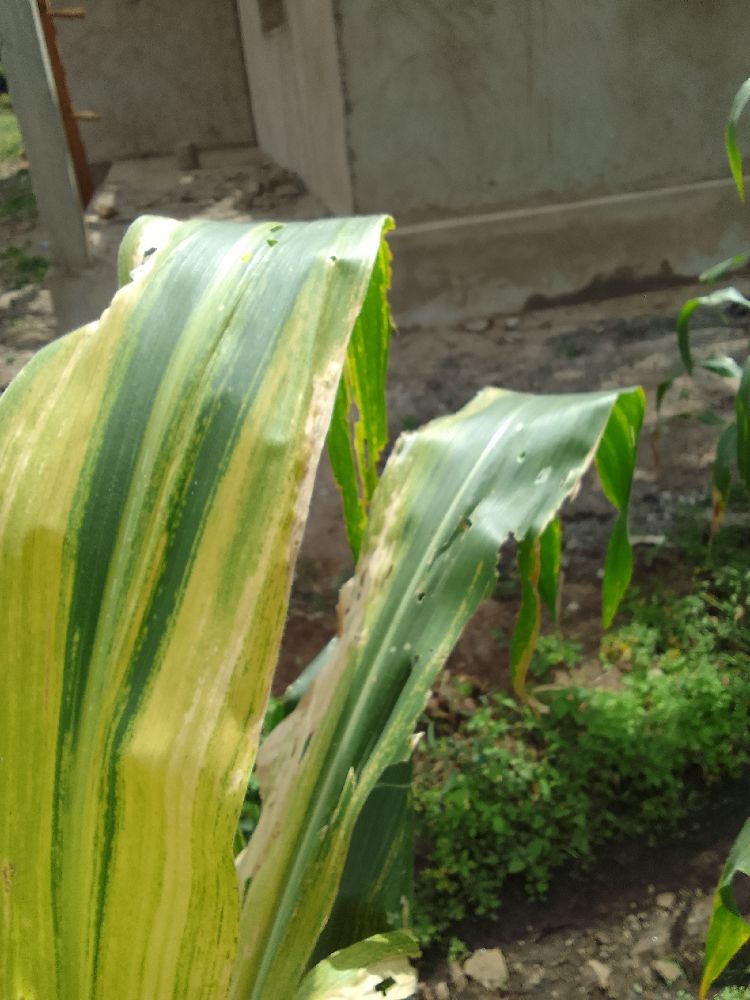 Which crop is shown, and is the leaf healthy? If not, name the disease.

maize, maize lethal necrosis
